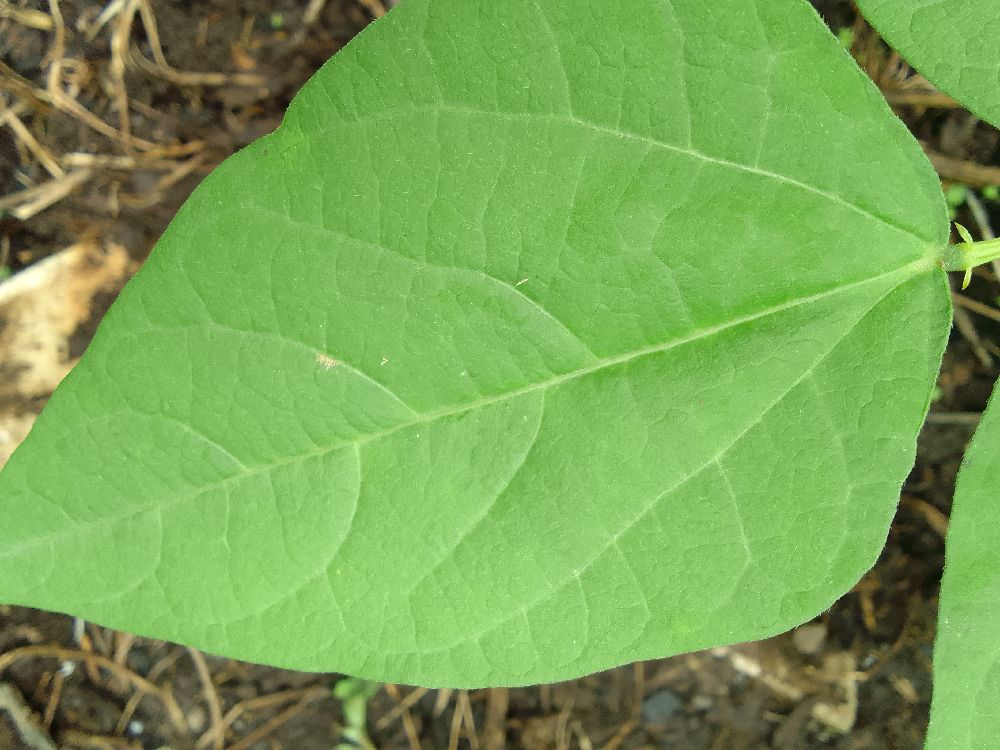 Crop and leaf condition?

common bean, healthy
